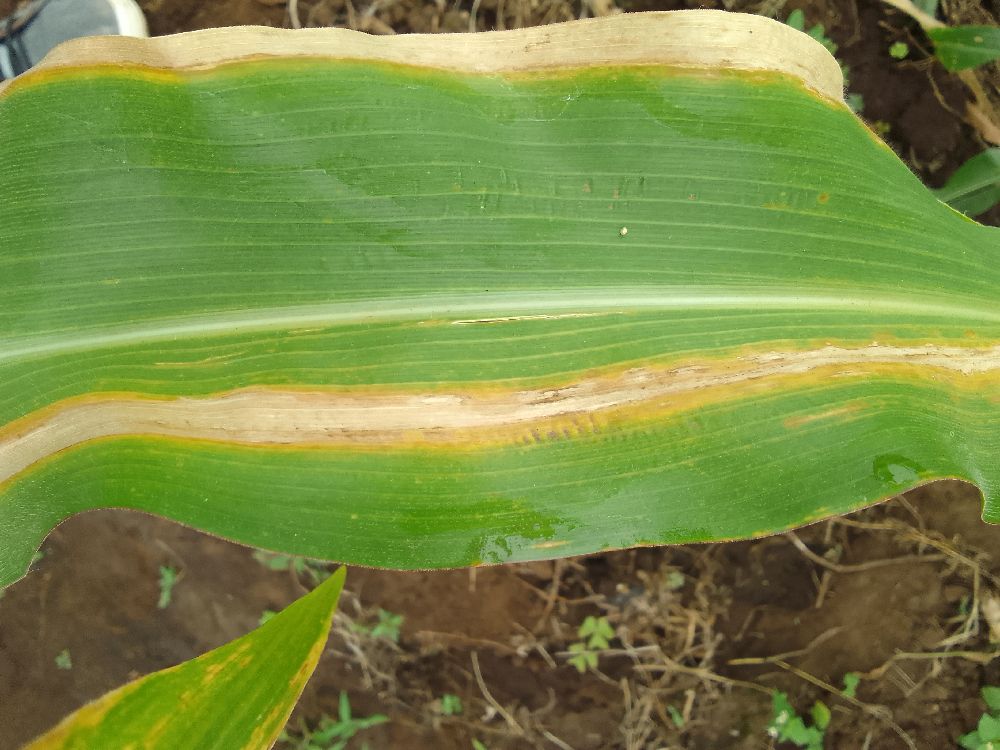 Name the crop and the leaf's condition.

maize, maize lethal necrosis
